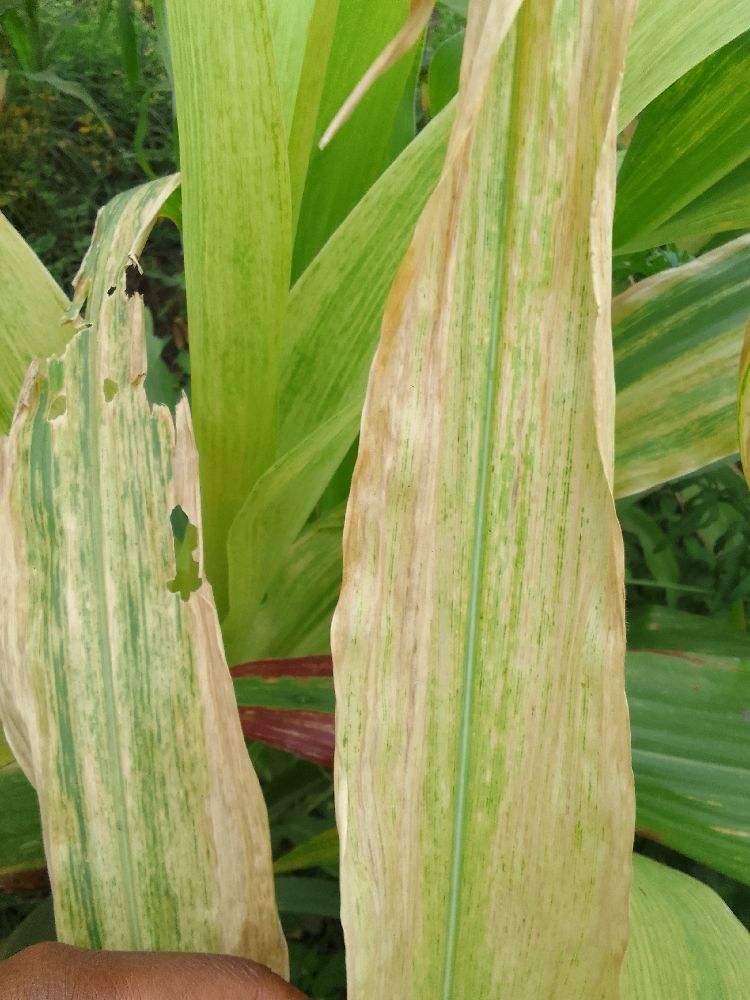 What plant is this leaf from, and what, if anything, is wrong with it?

maize, maize lethal necrosis
